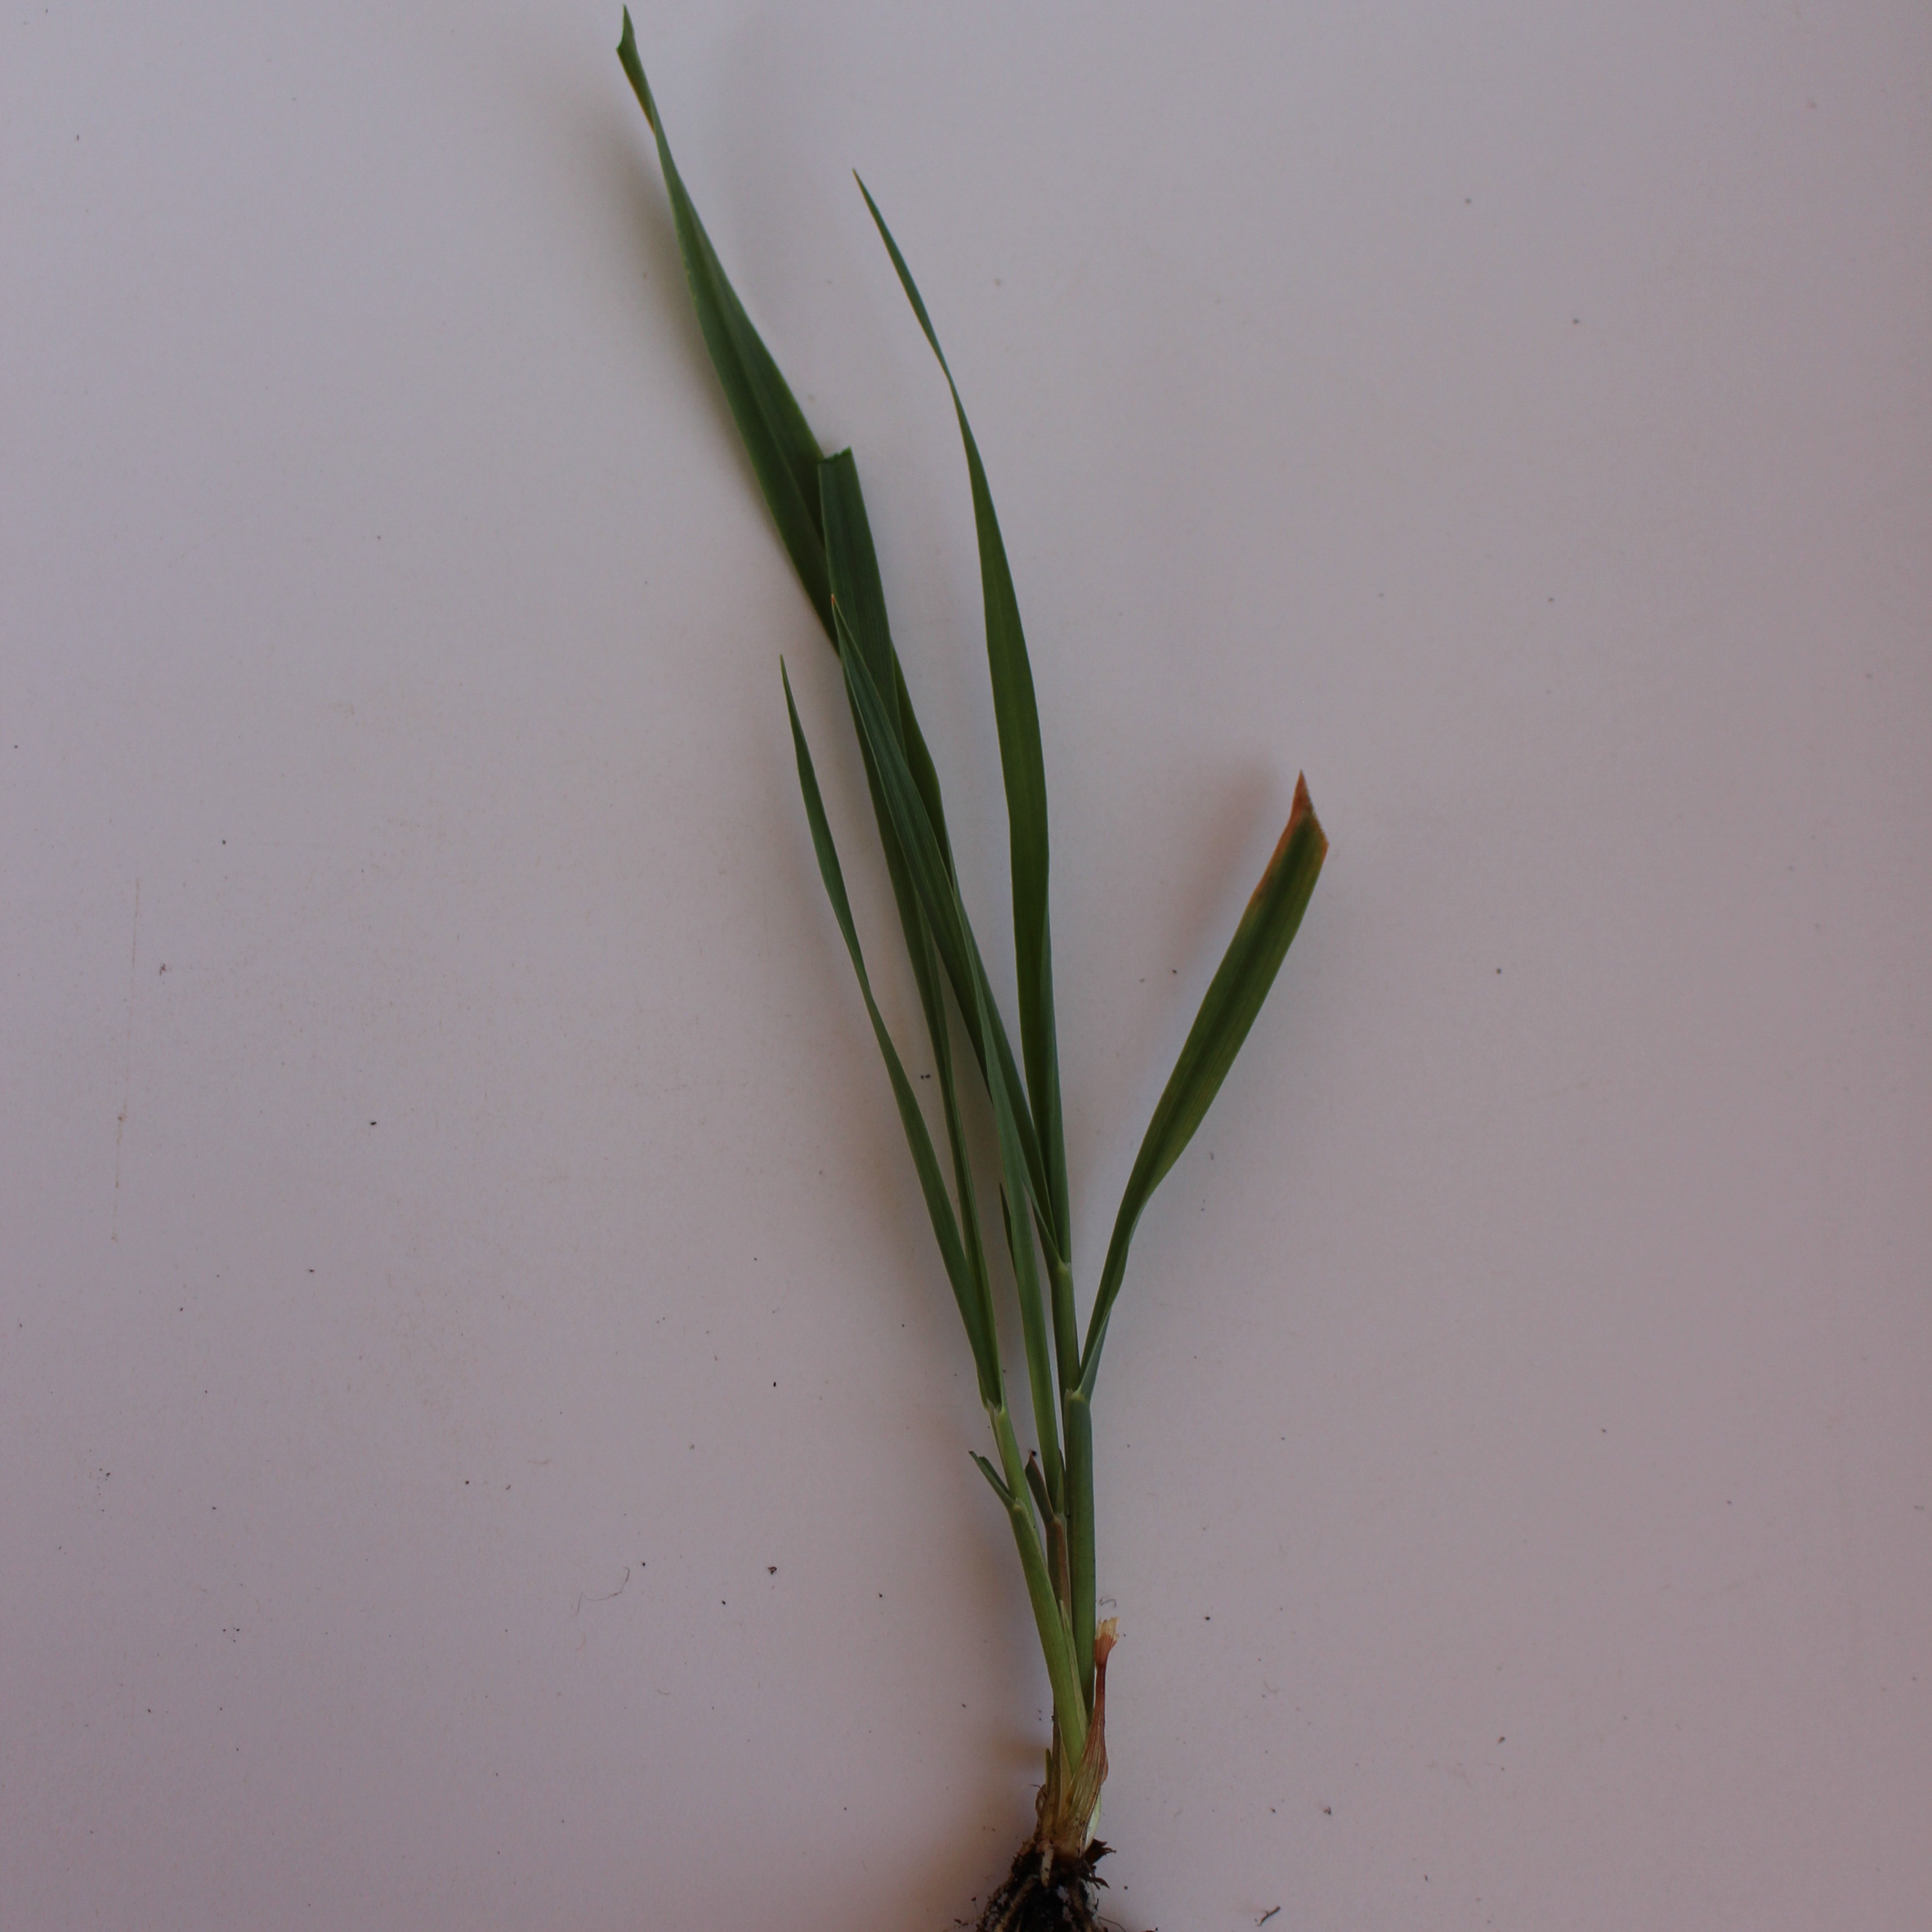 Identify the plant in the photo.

Avena sterilis
